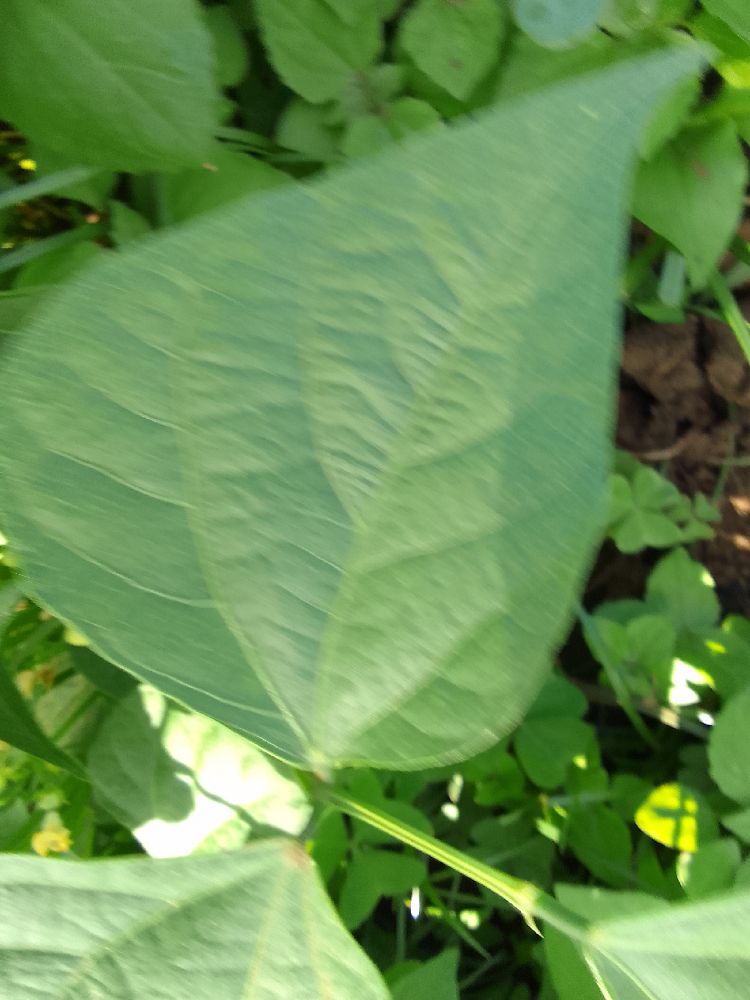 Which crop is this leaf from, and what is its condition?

common bean, healthy
